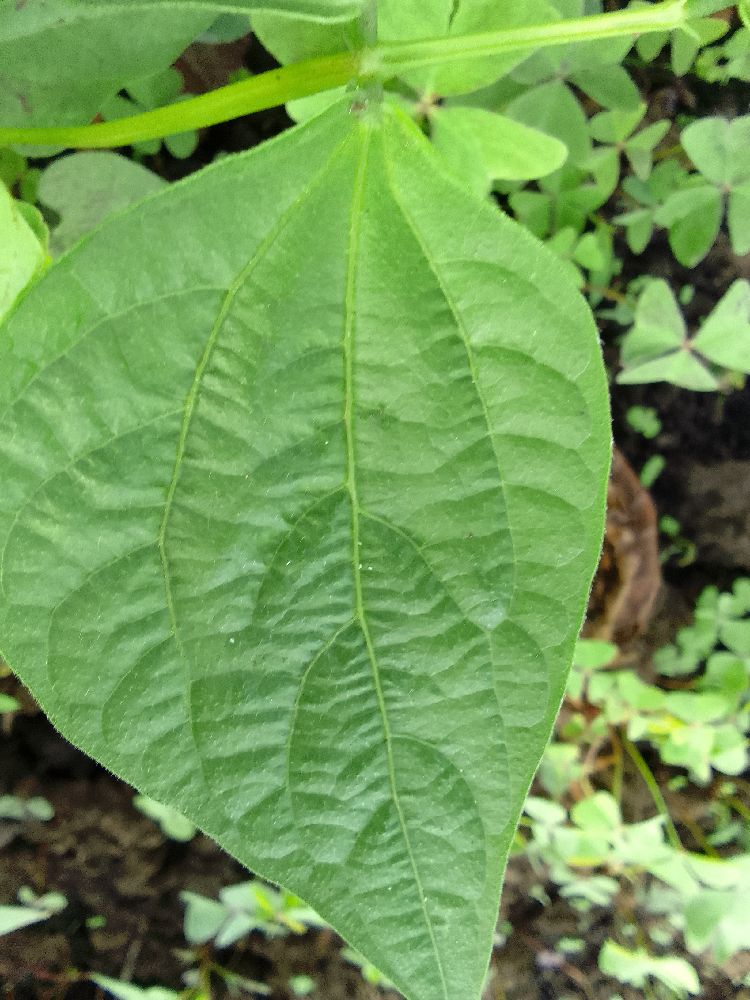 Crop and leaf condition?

common bean, healthy
